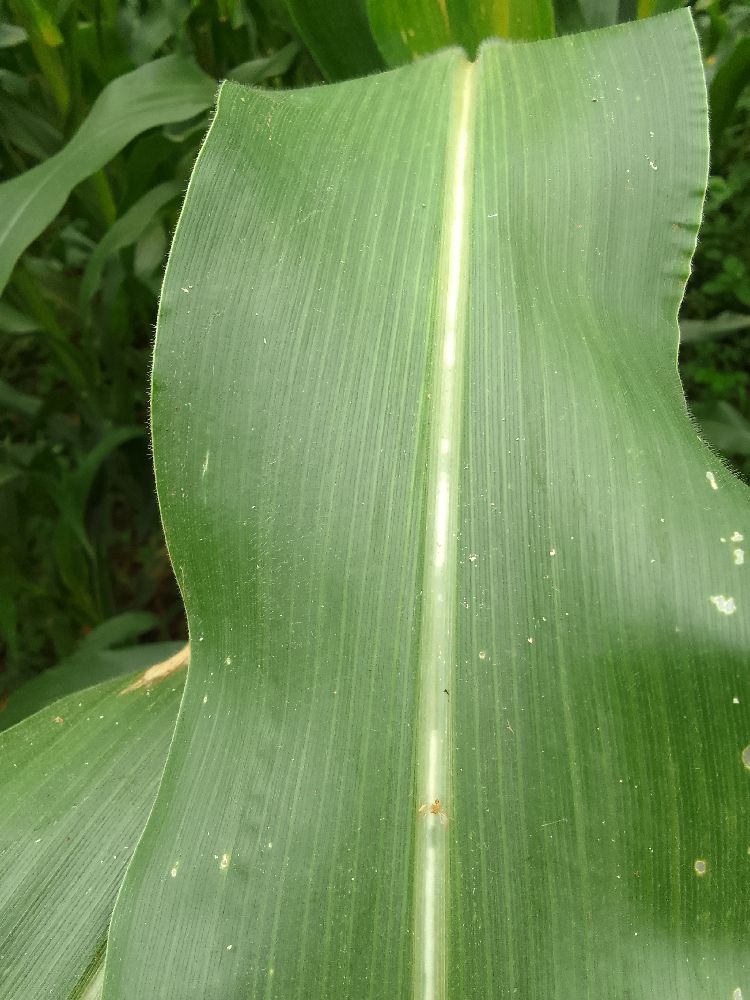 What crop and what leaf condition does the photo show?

maize, healthy
